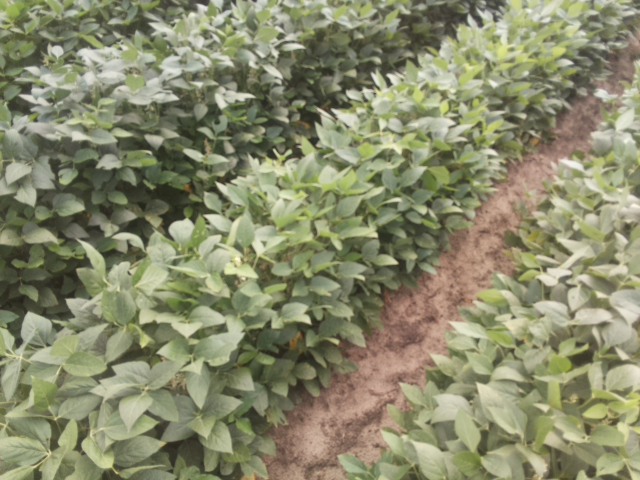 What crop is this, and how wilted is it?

soybean, leaves with no wilting
